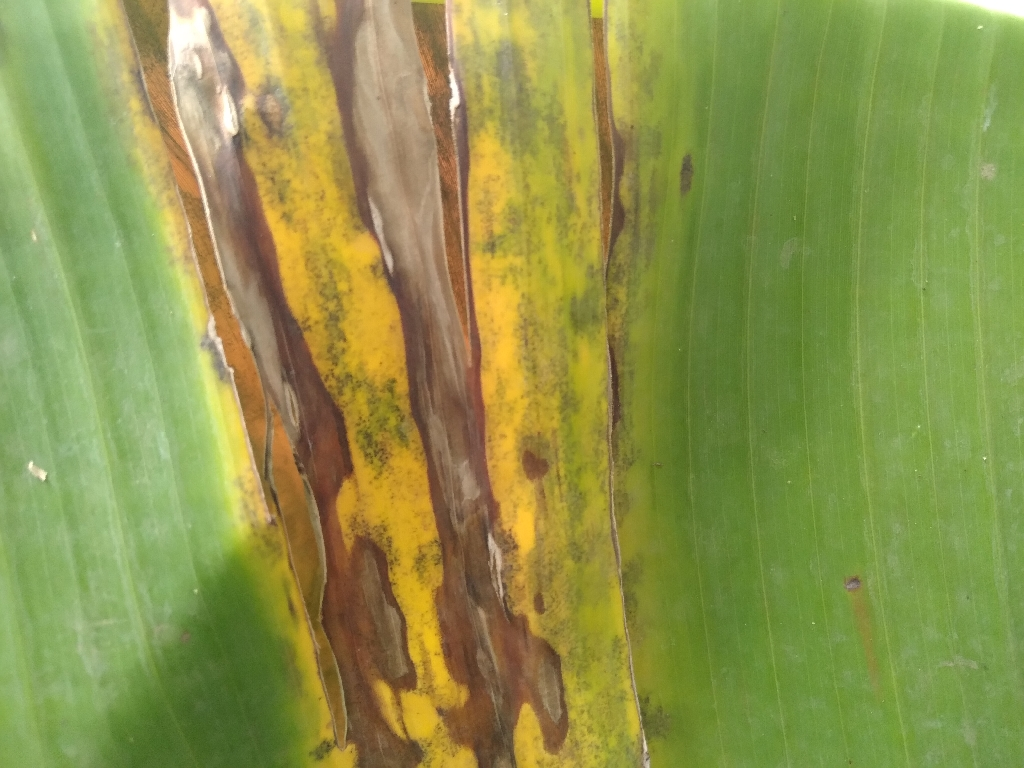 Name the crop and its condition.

banana, black sigatoka
